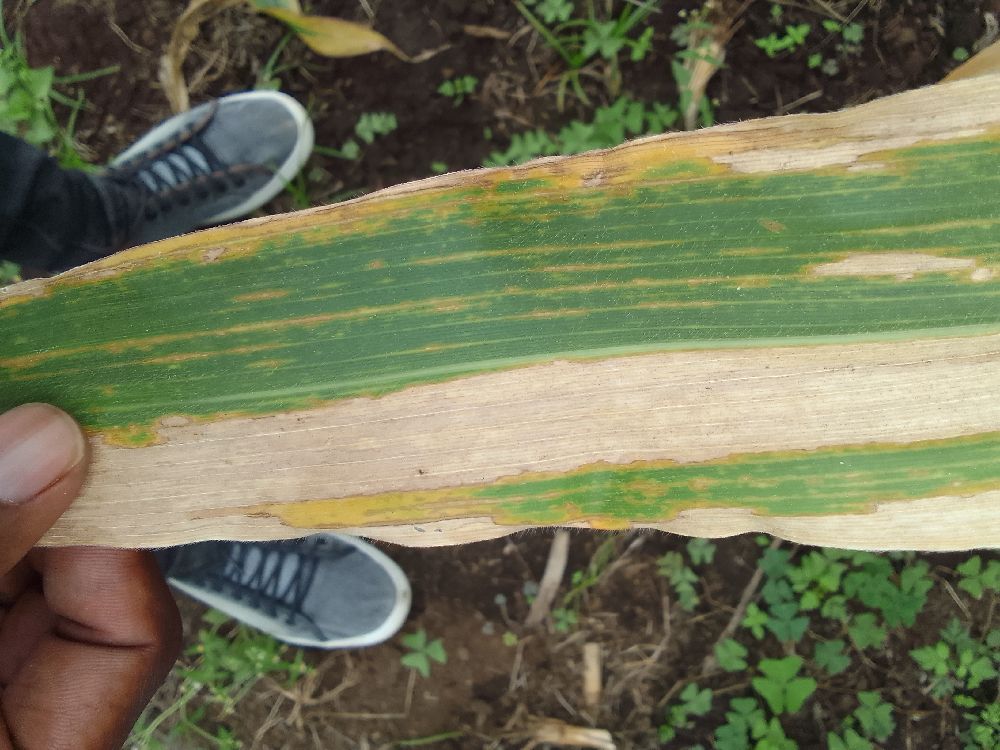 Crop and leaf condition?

maize, maize lethal necrosis
